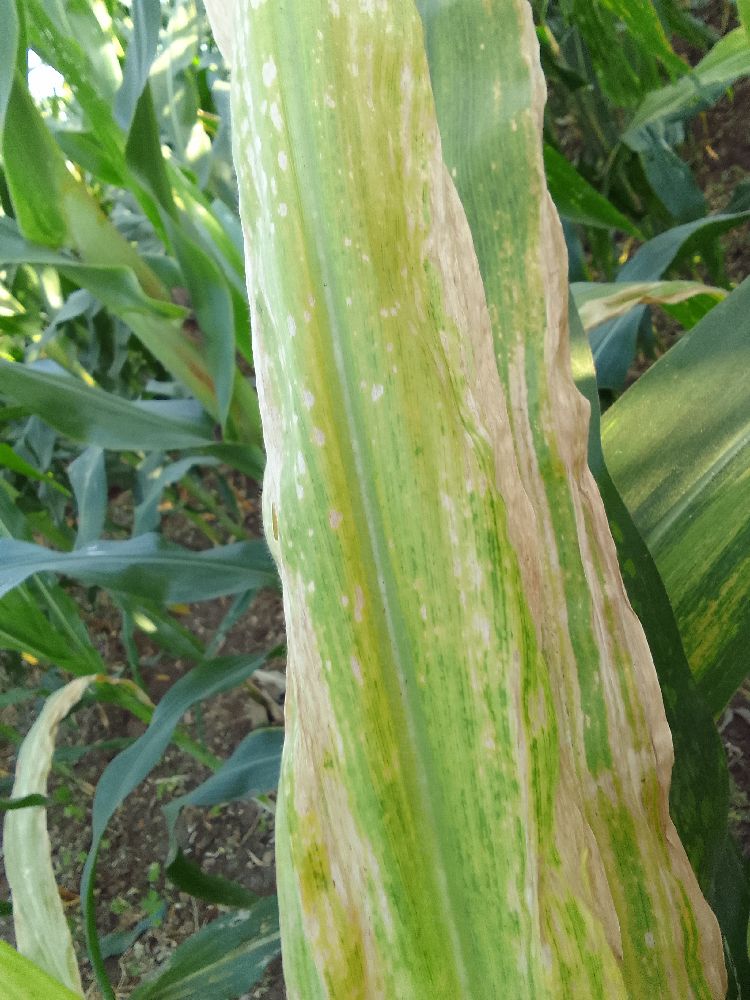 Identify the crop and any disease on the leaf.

maize, maize lethal necrosis
